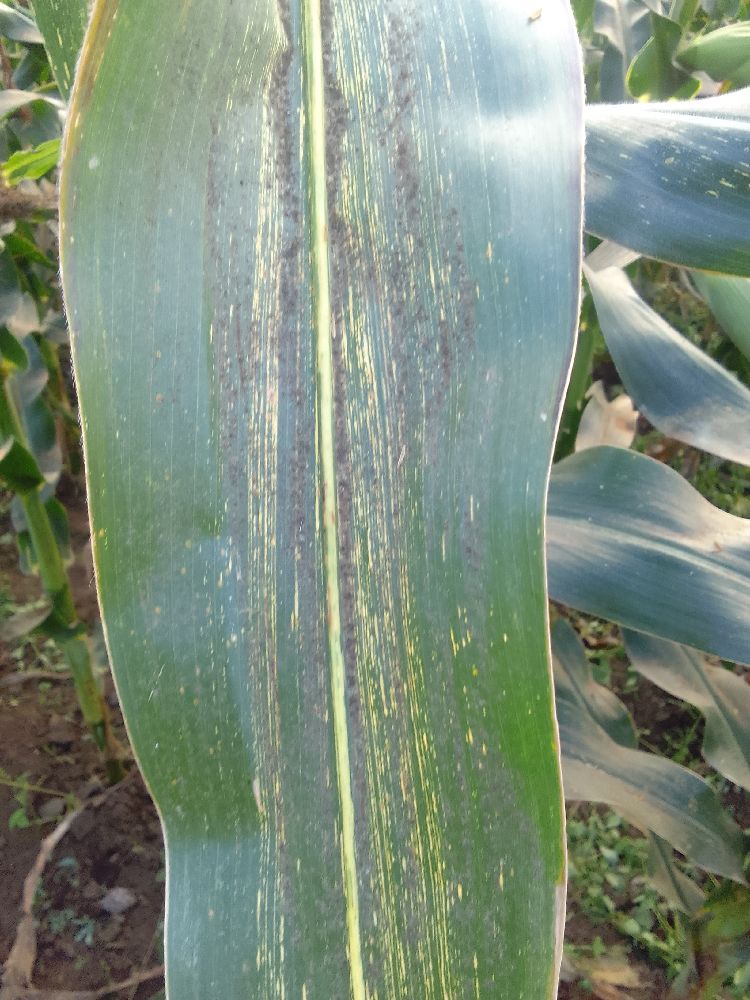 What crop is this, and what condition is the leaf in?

maize, maize streak virus
